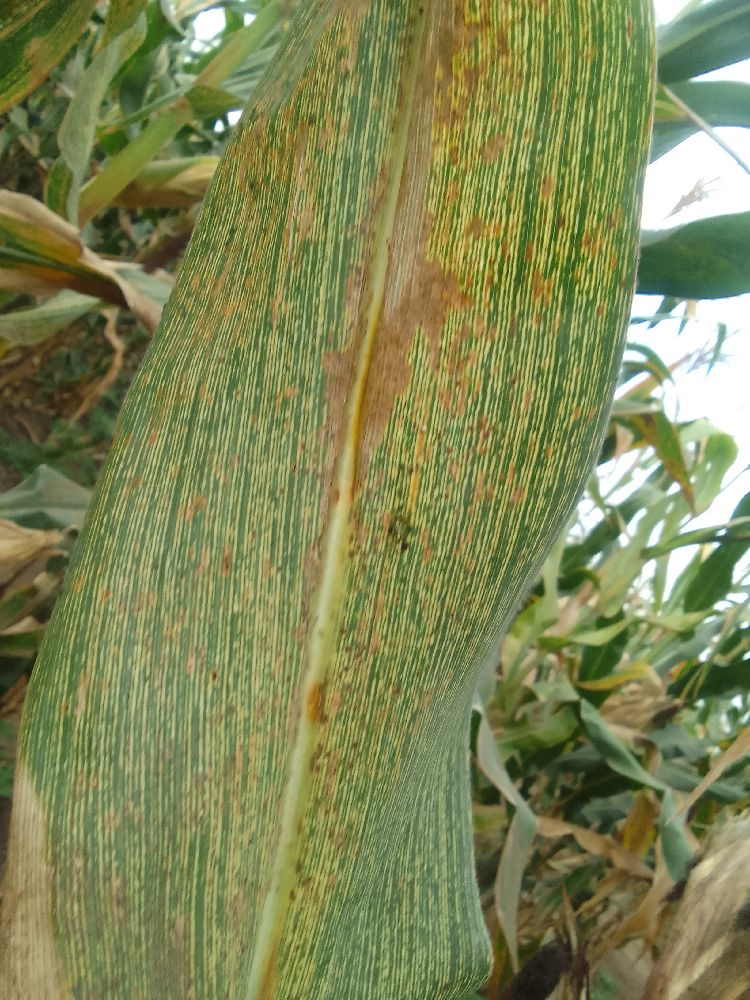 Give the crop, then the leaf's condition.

maize, maize streak virus
